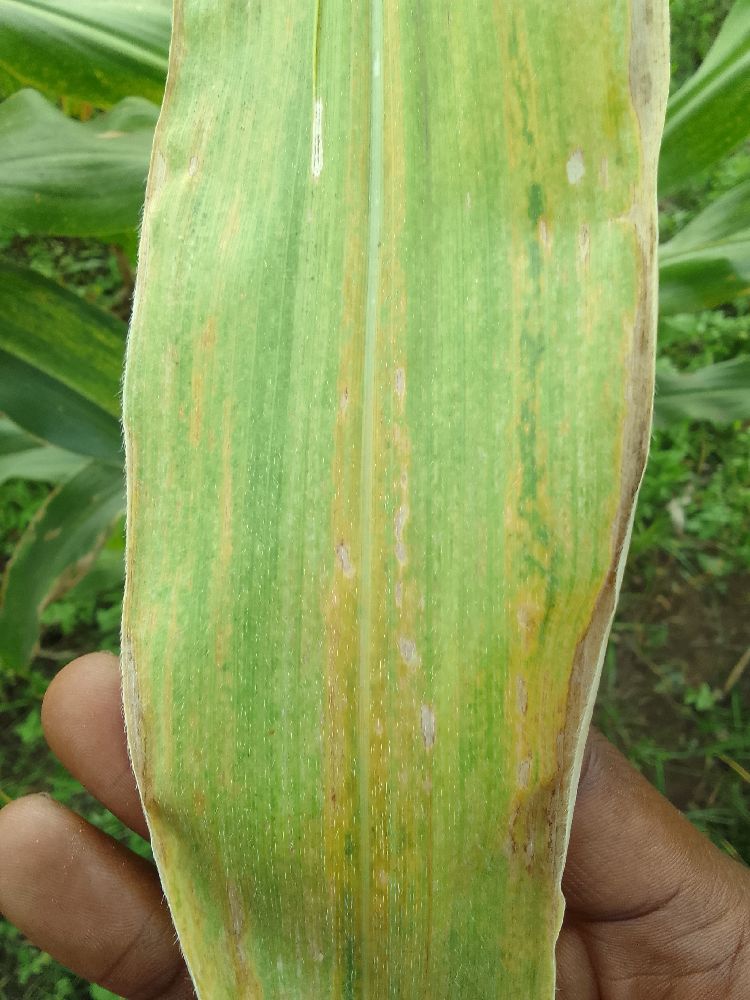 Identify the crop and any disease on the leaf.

maize, maize lethal necrosis
